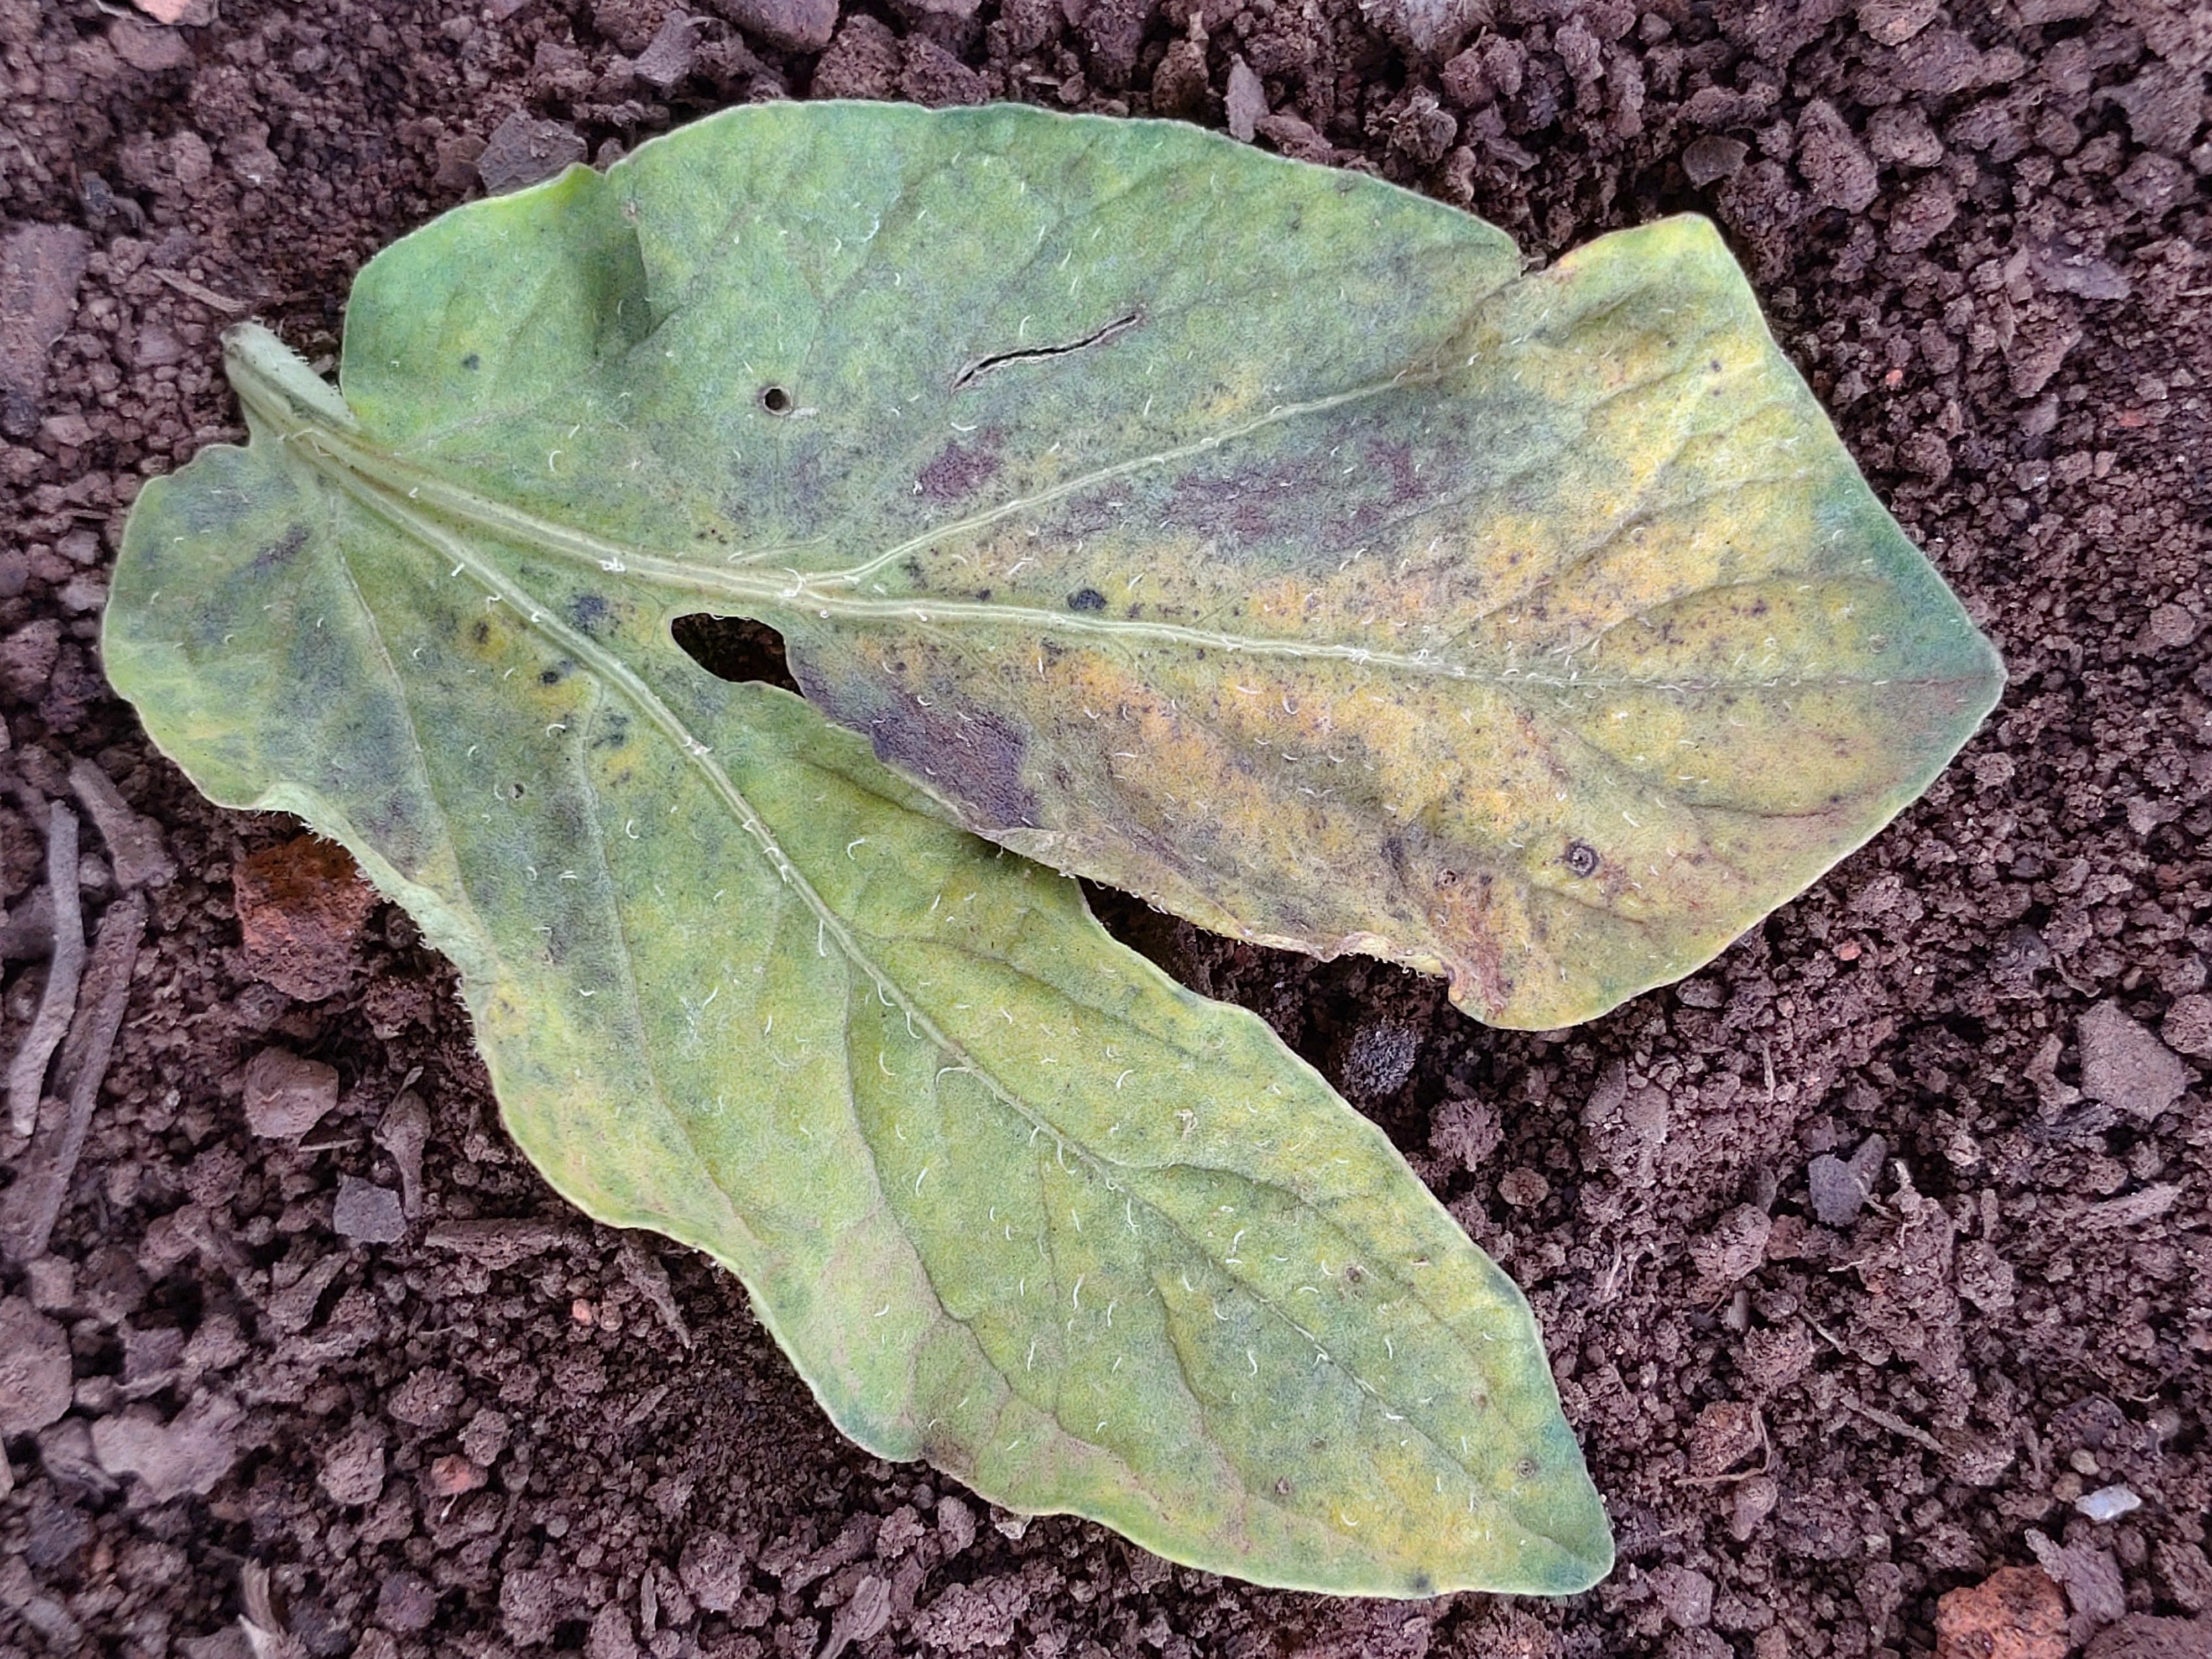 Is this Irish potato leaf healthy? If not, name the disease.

late blight
